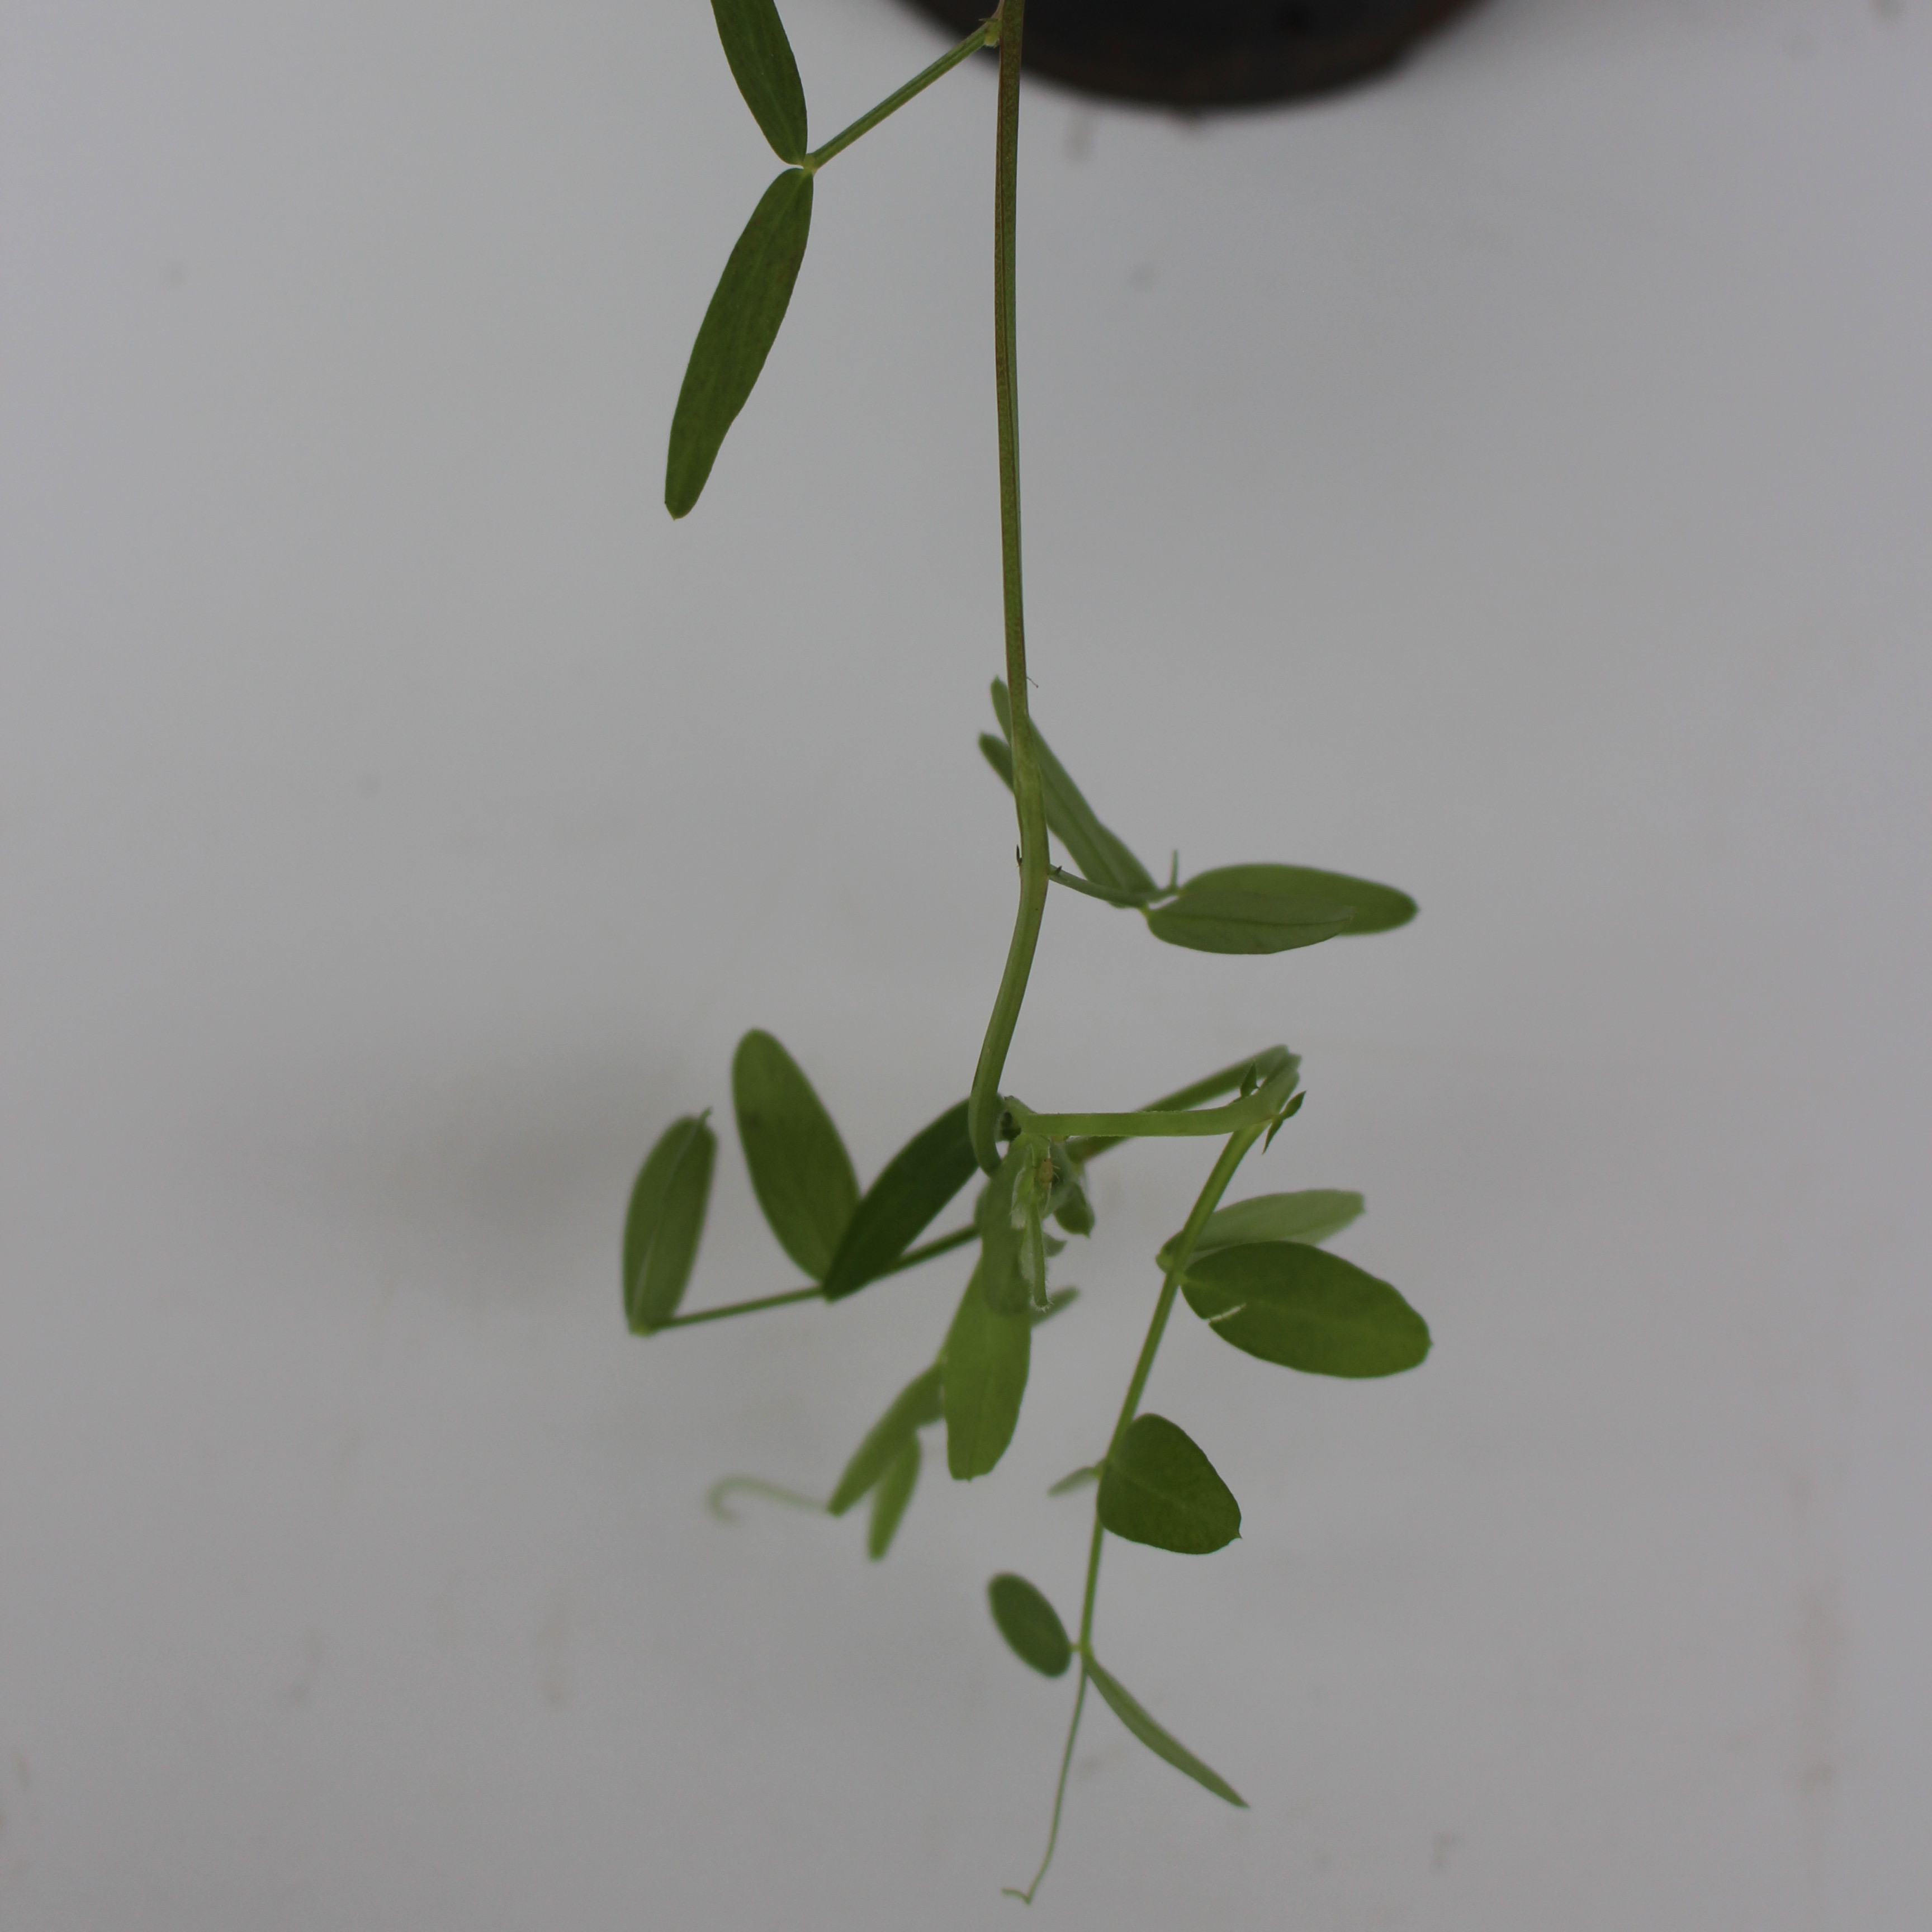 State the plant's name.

Vicia sativa
